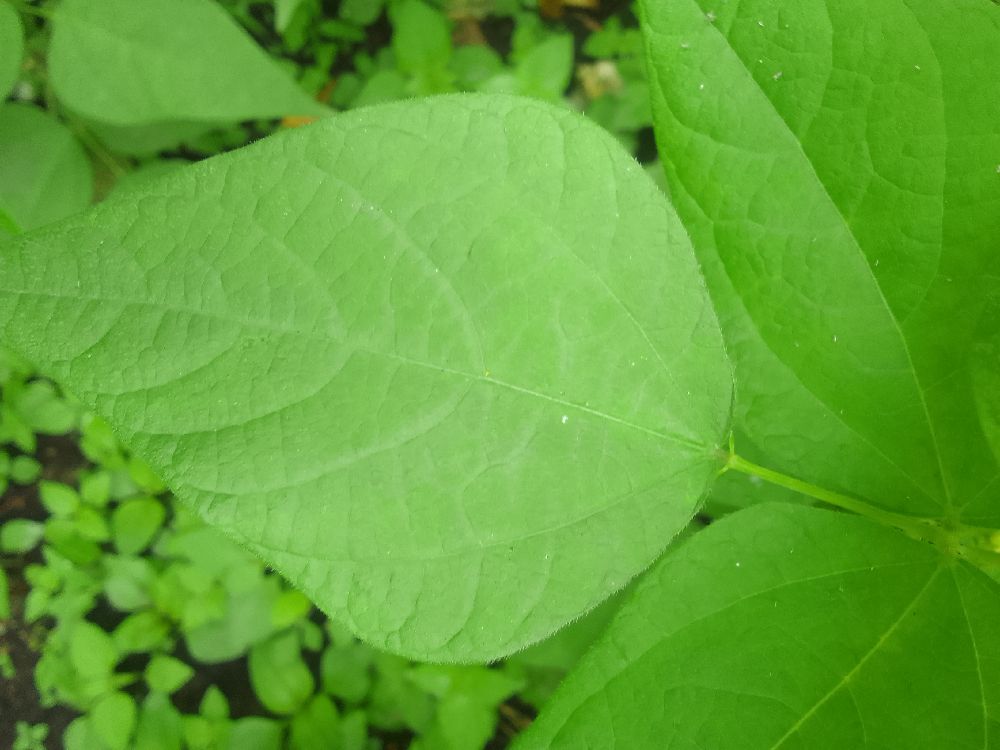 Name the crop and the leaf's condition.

common bean, healthy
